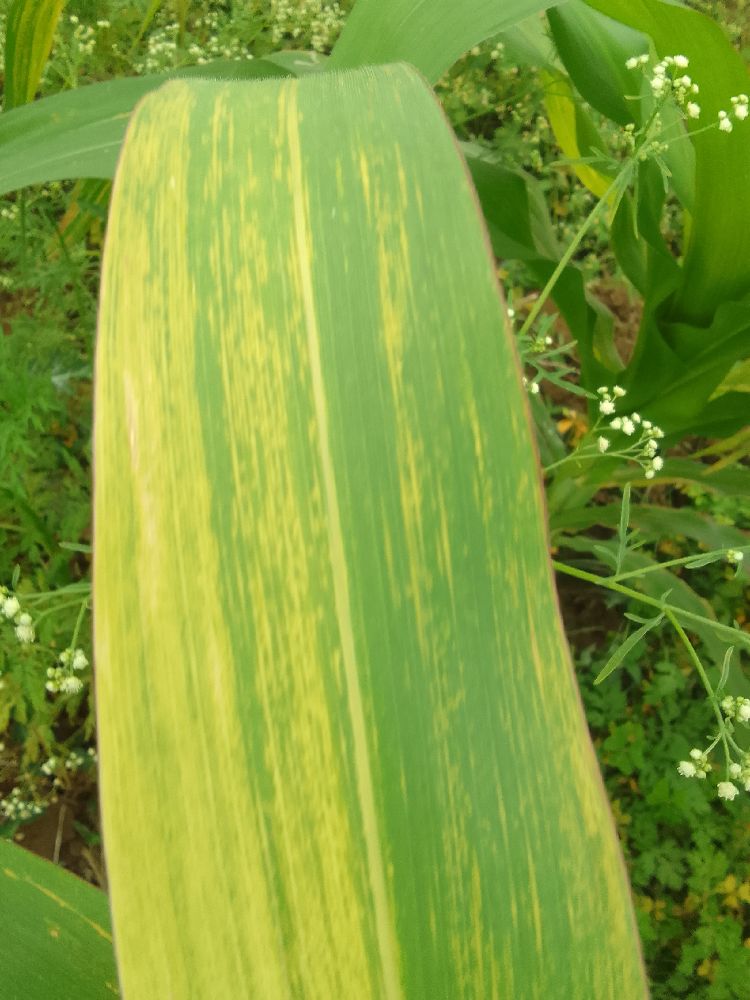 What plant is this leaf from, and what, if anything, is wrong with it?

maize, maize lethal necrosis
